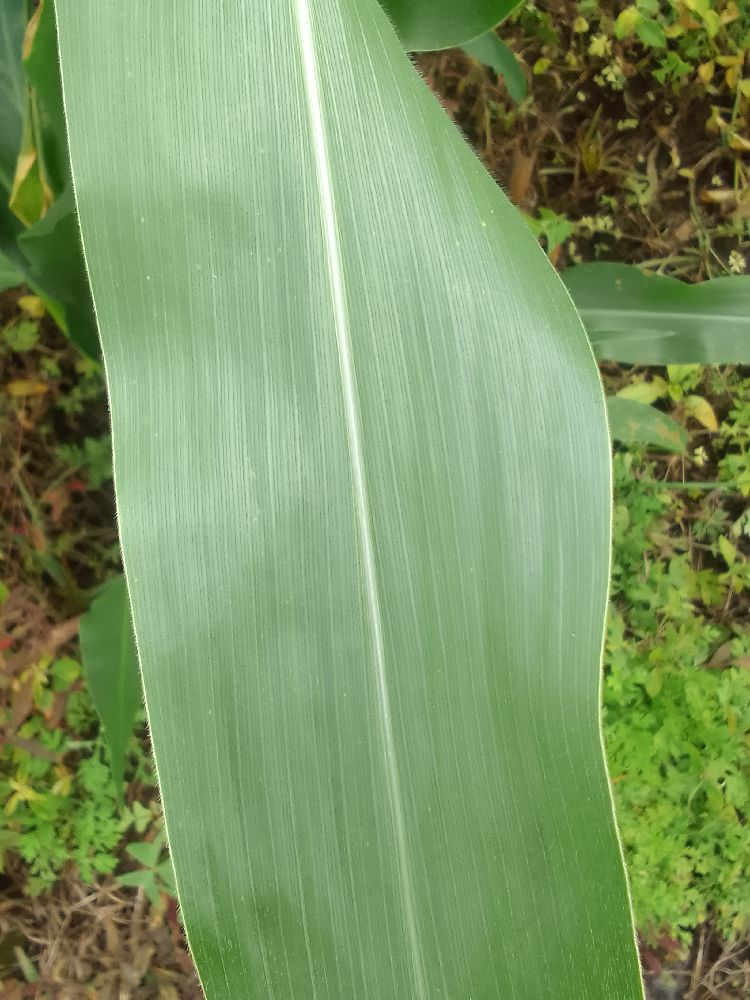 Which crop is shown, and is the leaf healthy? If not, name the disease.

maize, healthy
